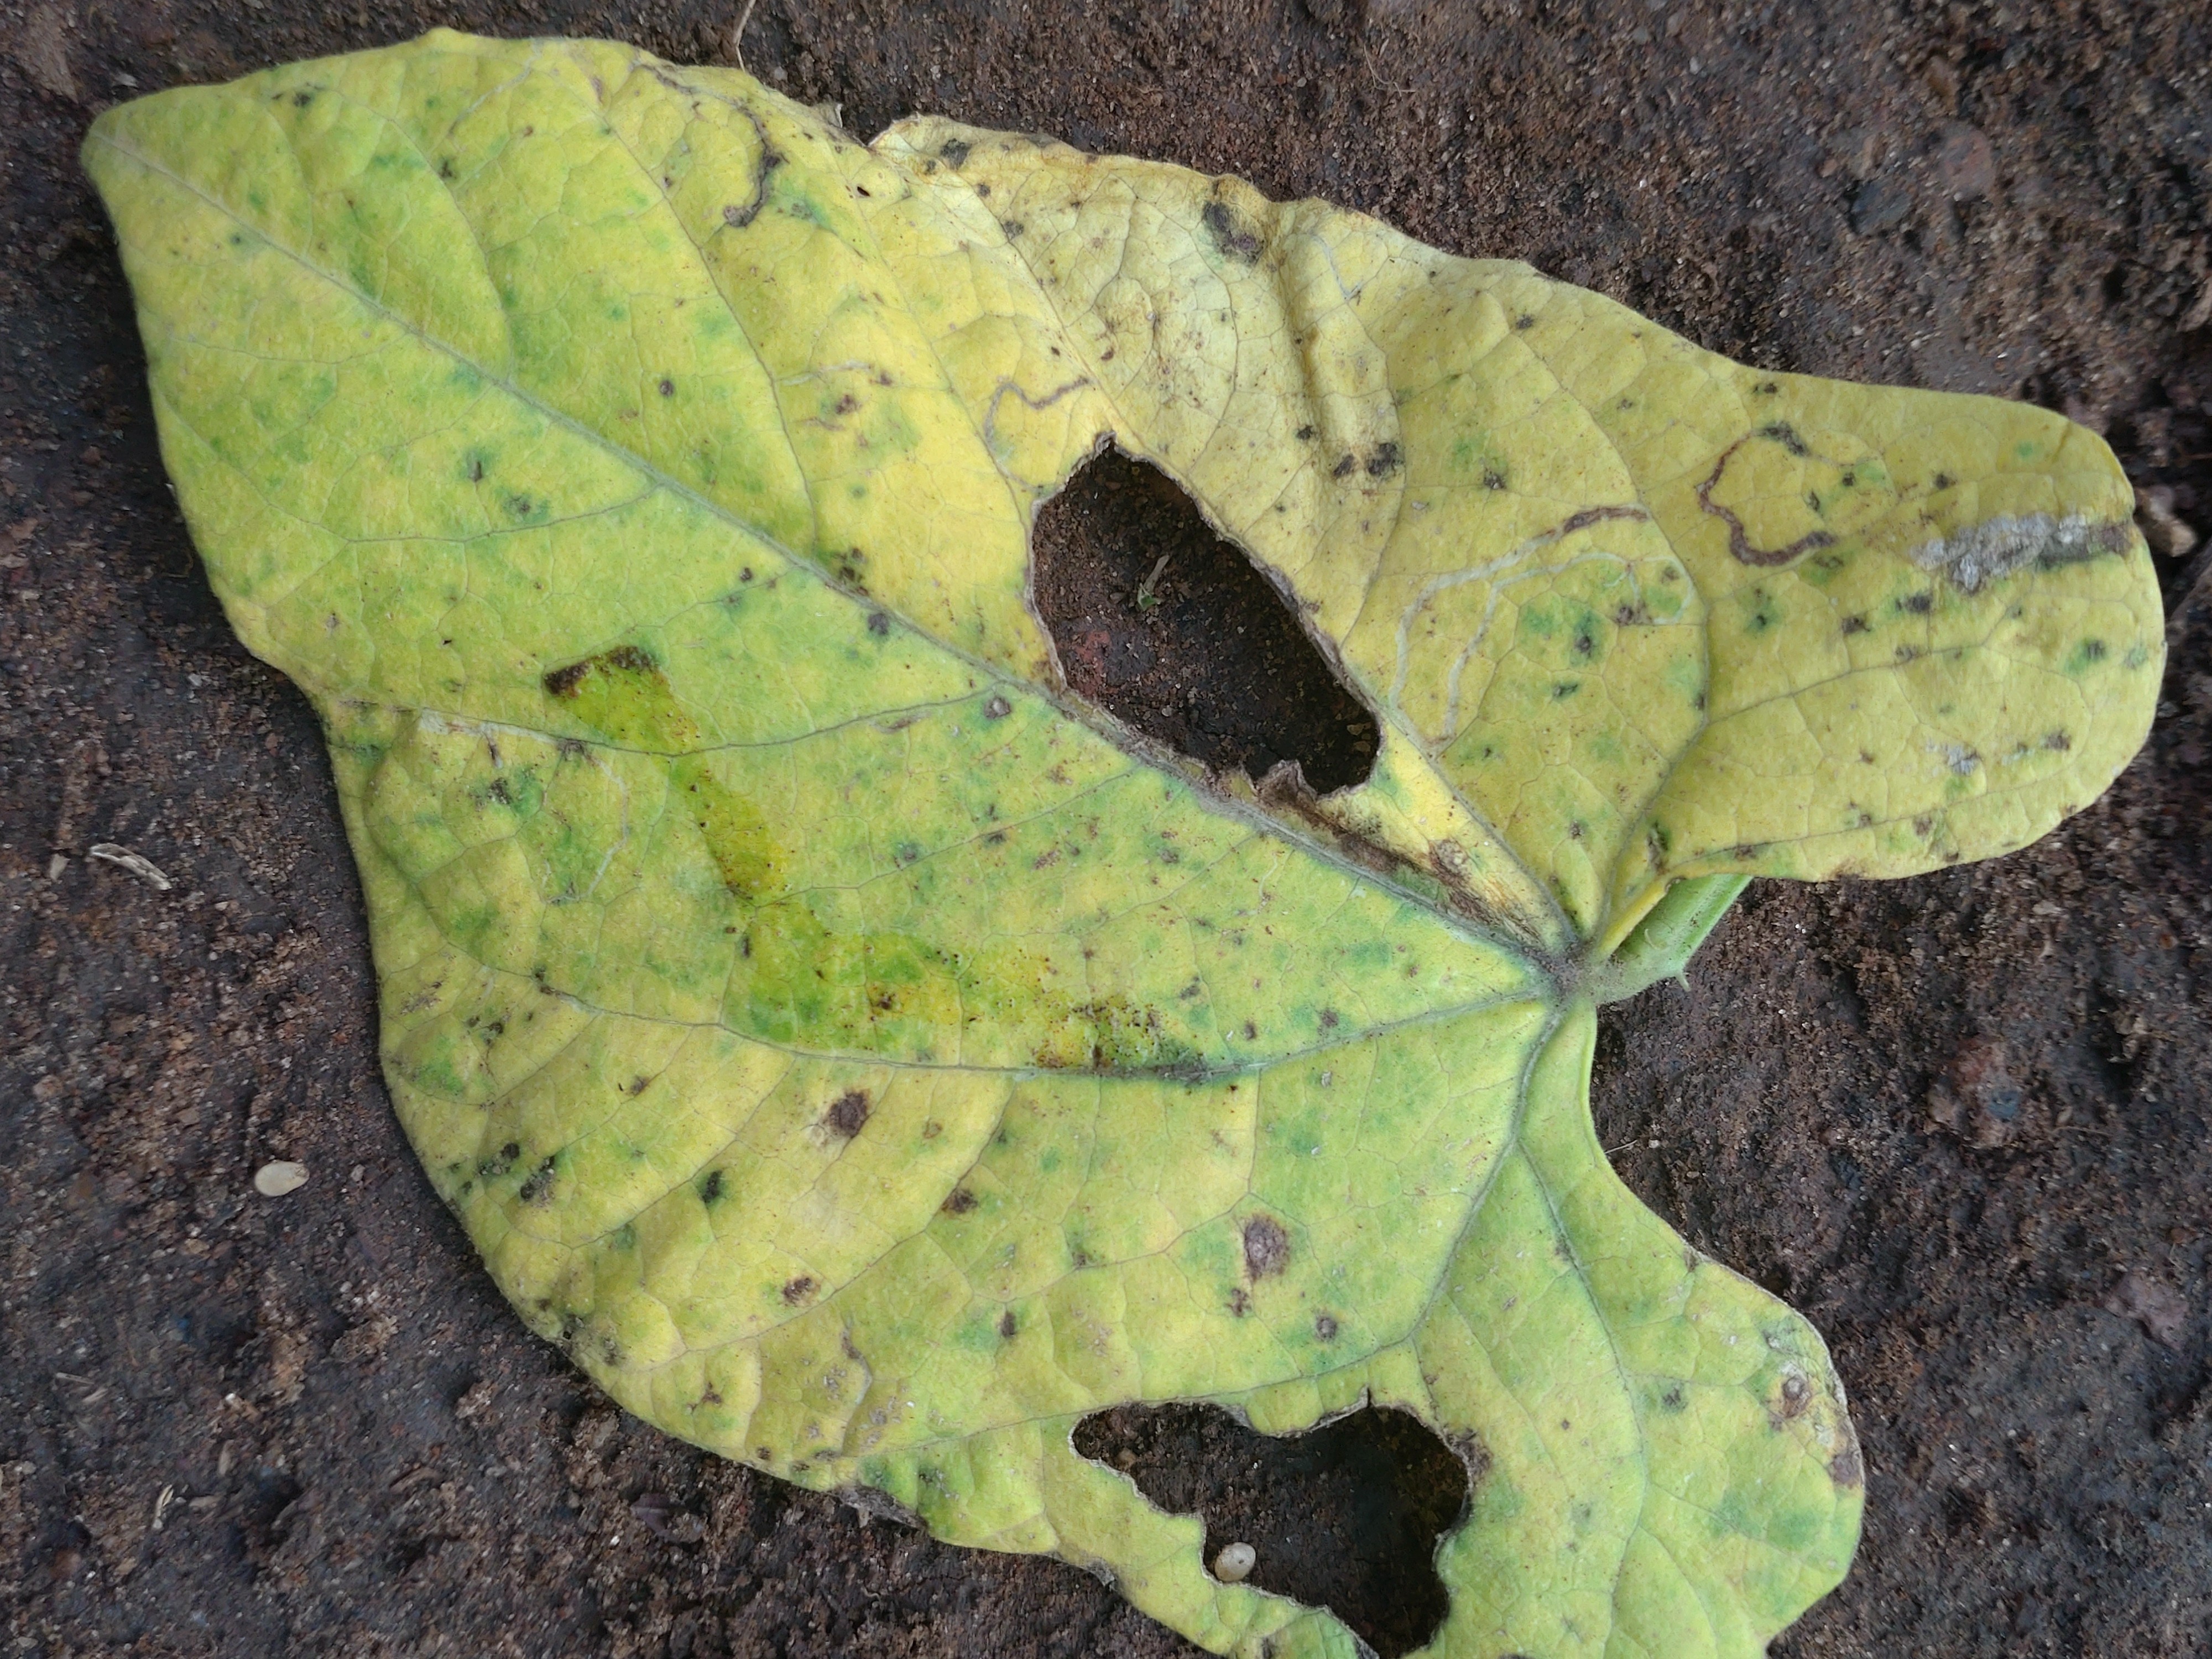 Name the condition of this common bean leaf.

rust
